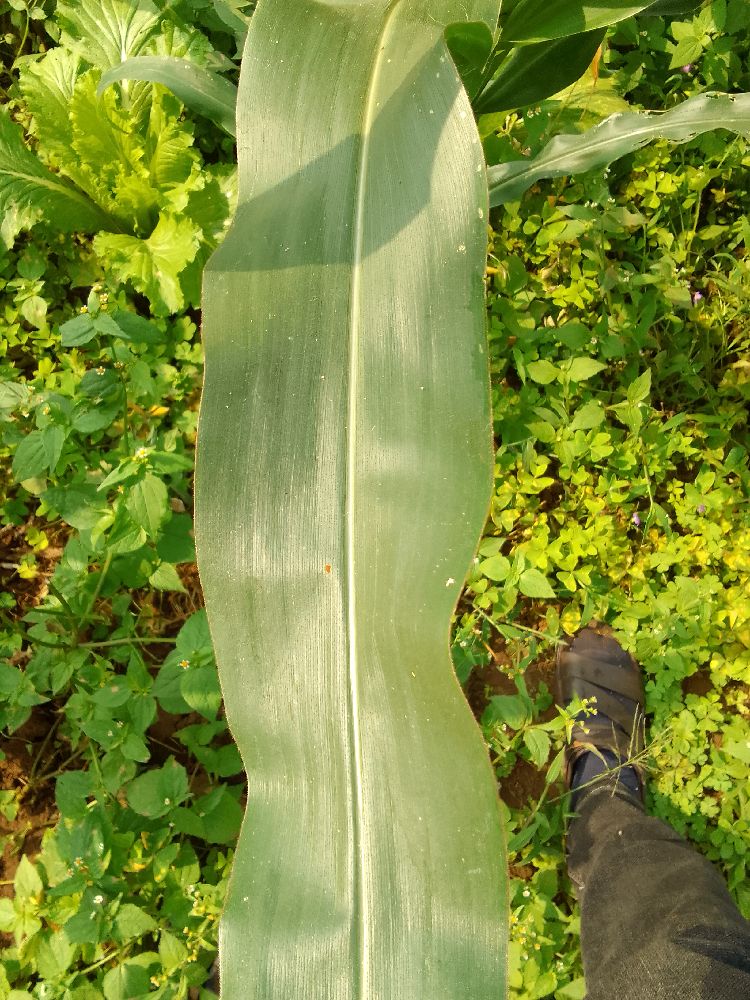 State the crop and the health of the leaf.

maize, healthy
